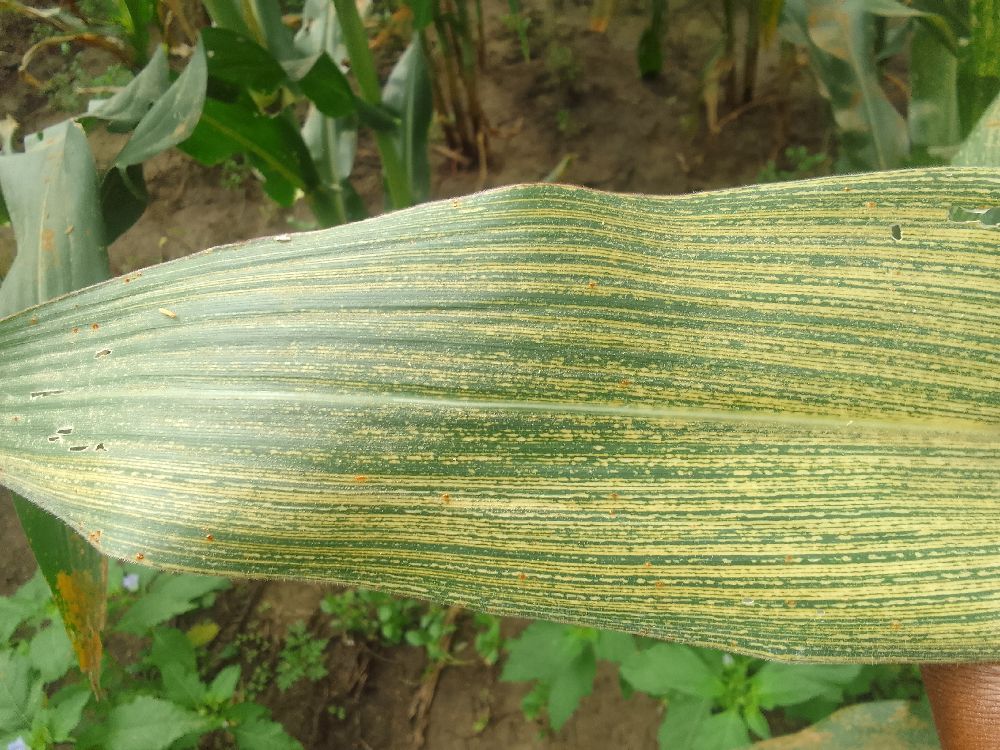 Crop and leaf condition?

maize, maize streak virus
